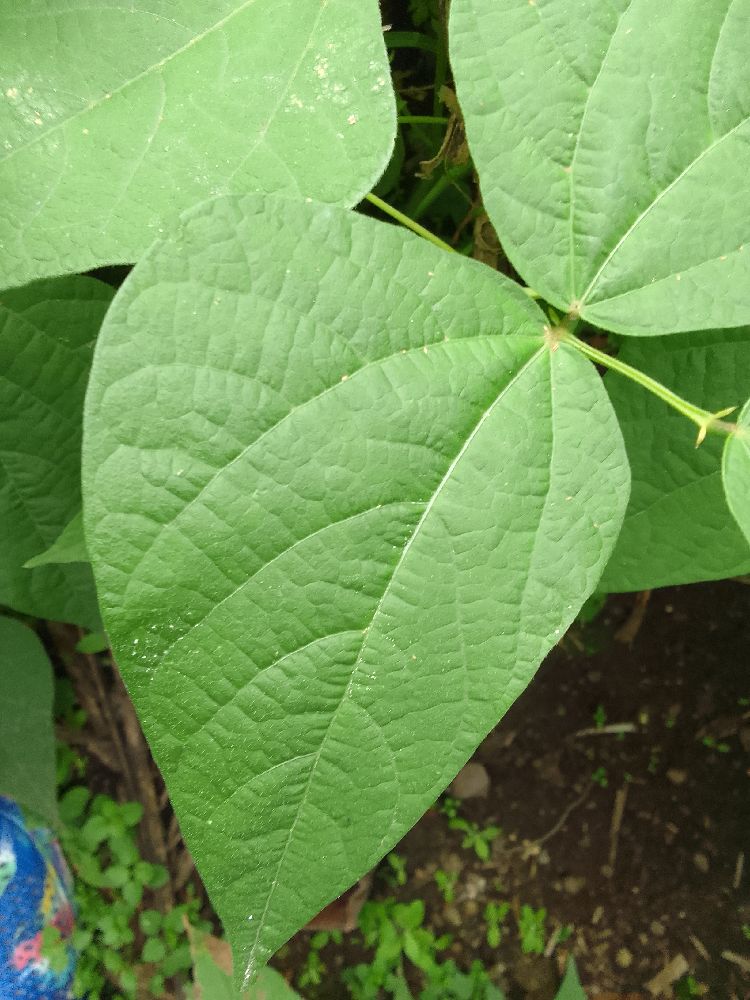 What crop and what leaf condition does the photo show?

common bean, healthy
